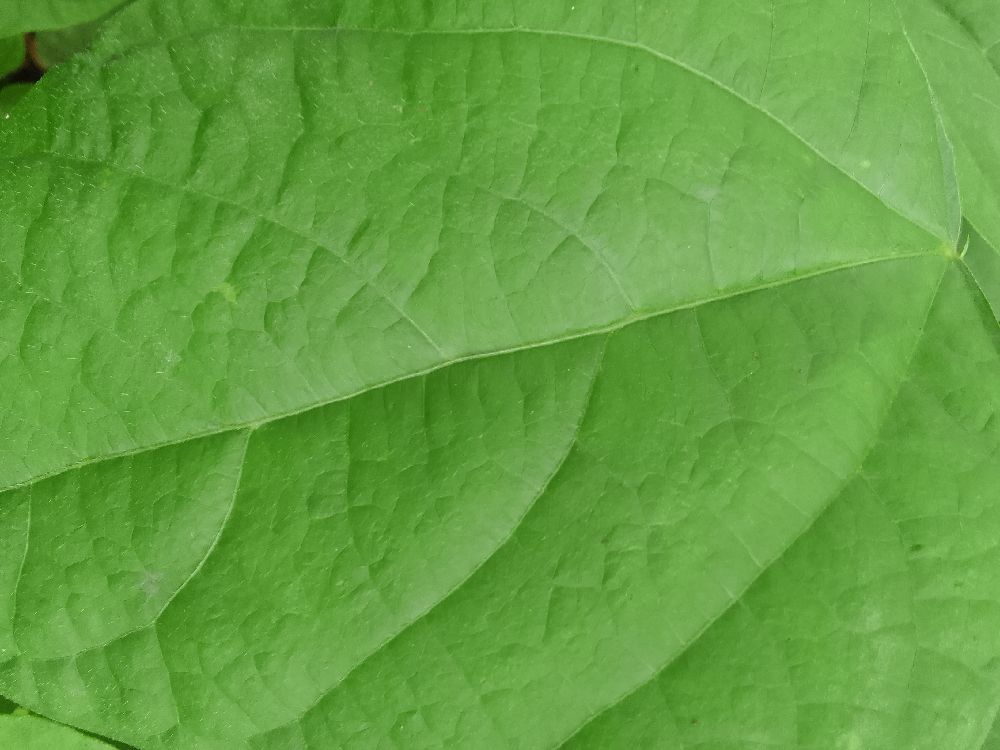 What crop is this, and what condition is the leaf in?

common bean, healthy
